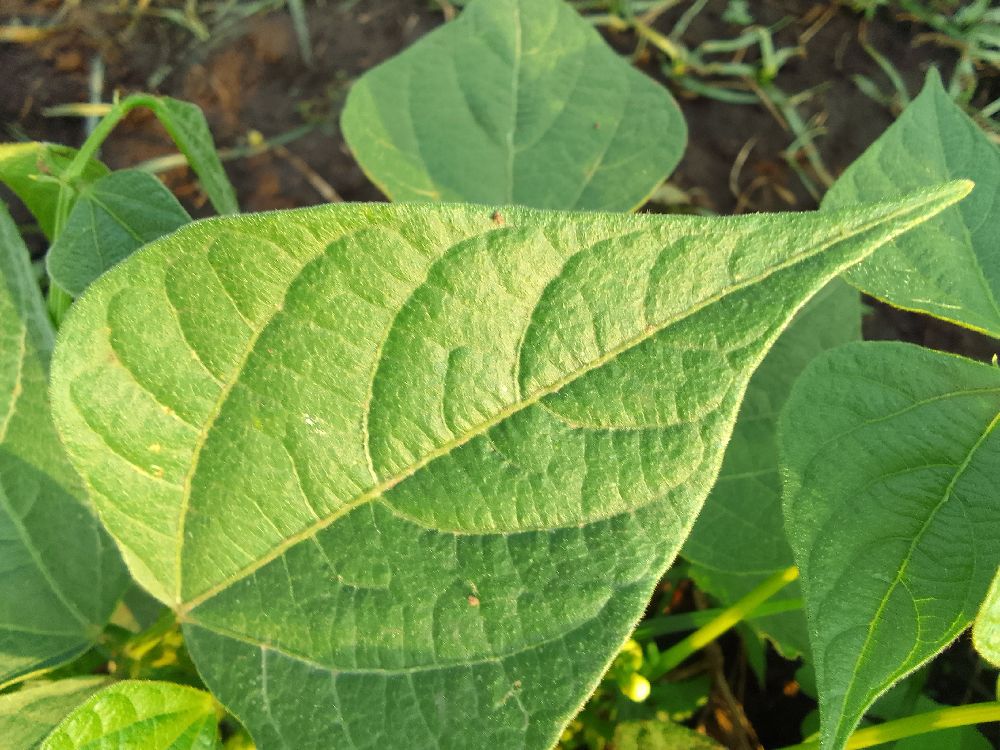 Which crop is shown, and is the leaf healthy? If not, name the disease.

common bean, healthy
